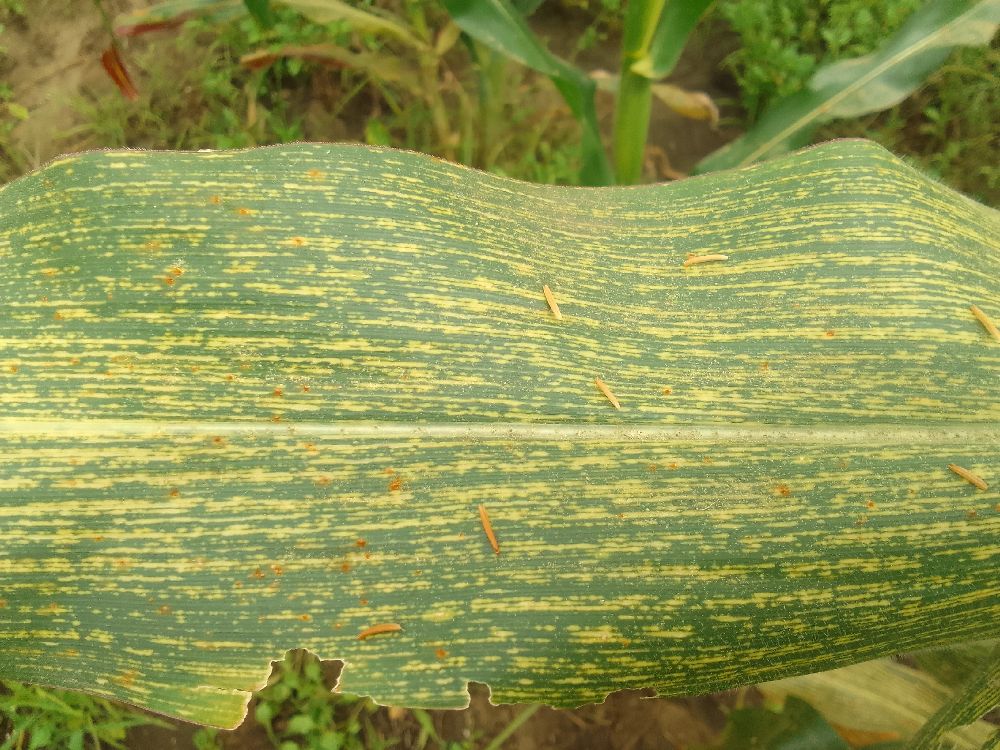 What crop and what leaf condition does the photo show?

maize, maize streak virus
